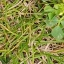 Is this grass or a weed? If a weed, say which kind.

unstructured weed
